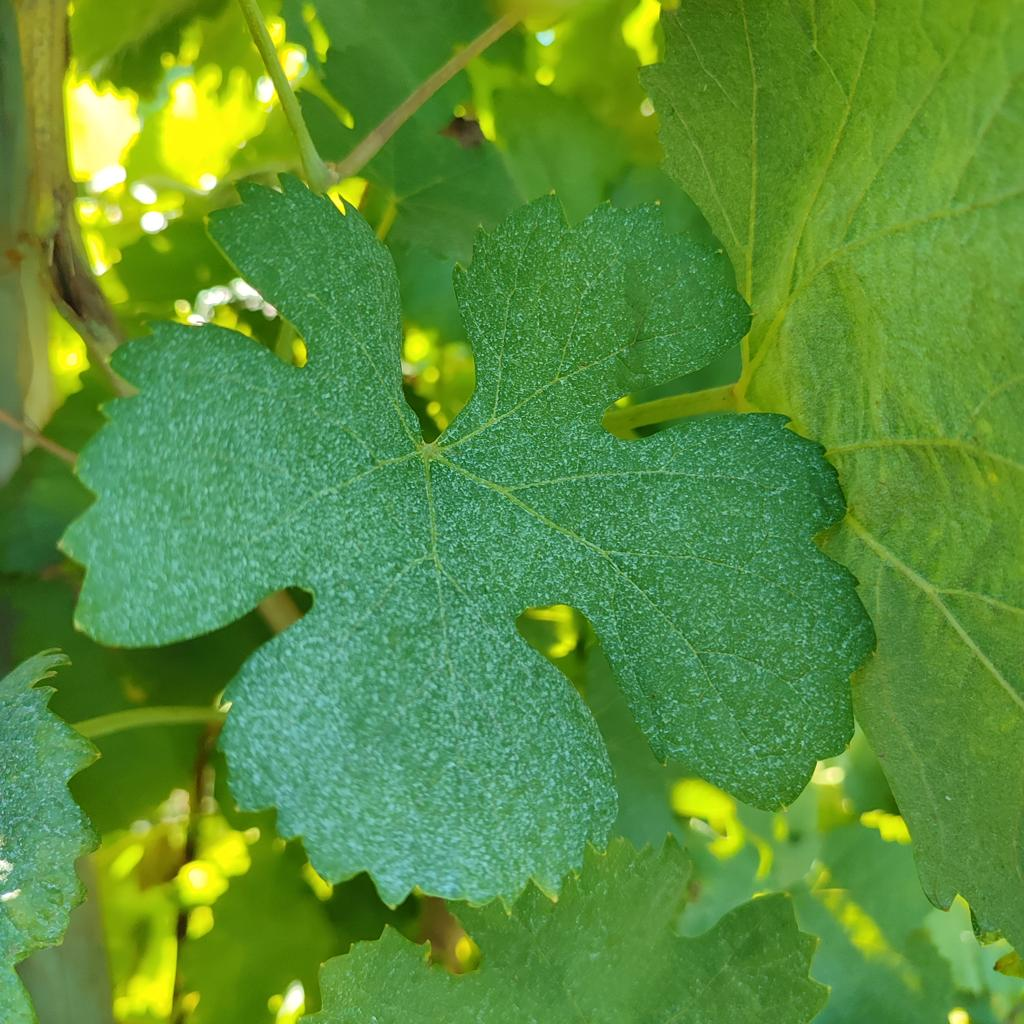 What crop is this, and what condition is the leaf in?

grapevine, healthy
